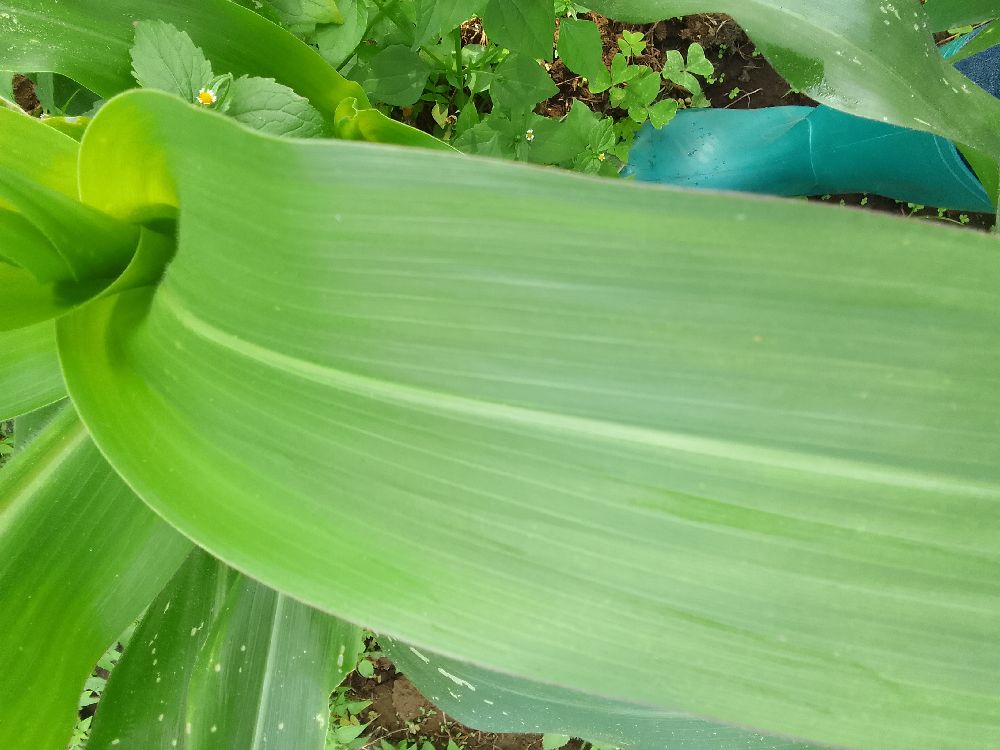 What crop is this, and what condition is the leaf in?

maize, healthy
